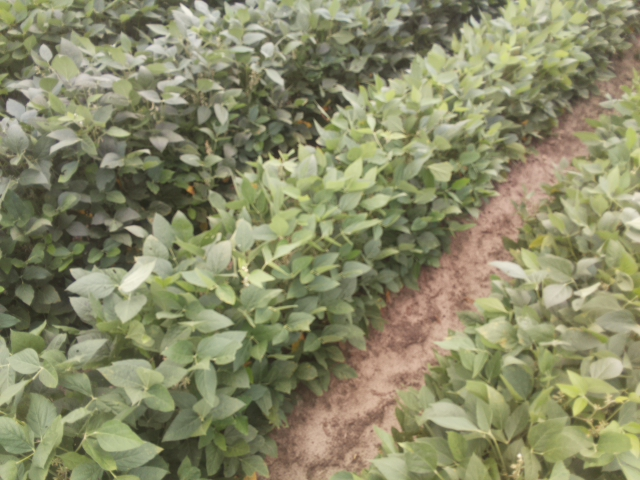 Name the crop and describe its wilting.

soybean, leaves with no wilting
